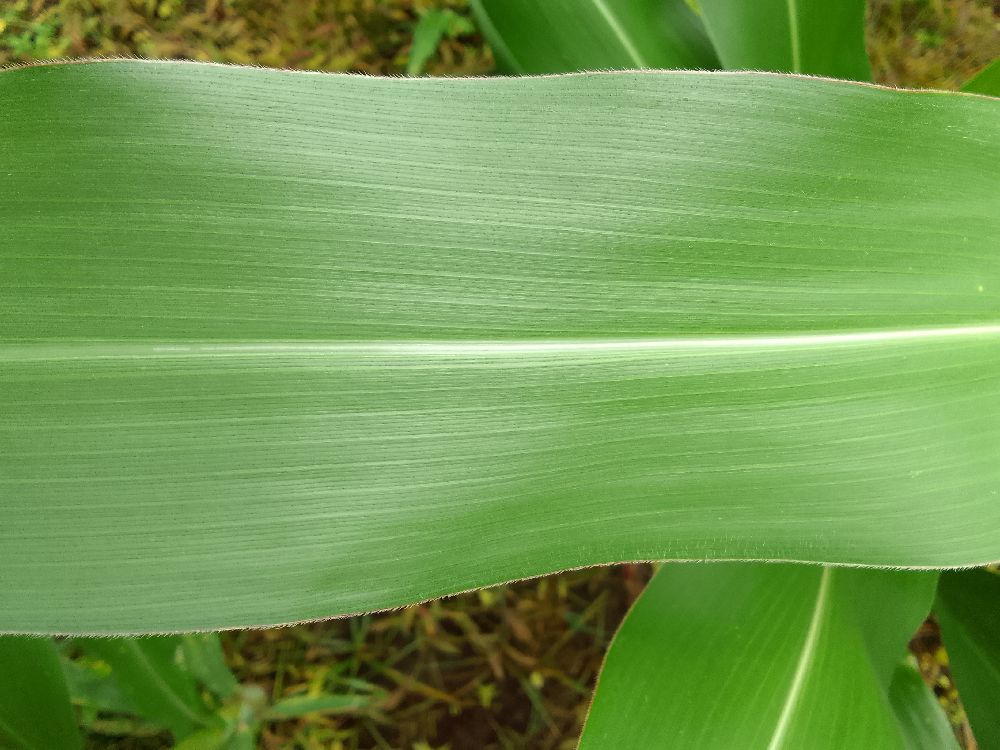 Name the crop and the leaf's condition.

maize, healthy
